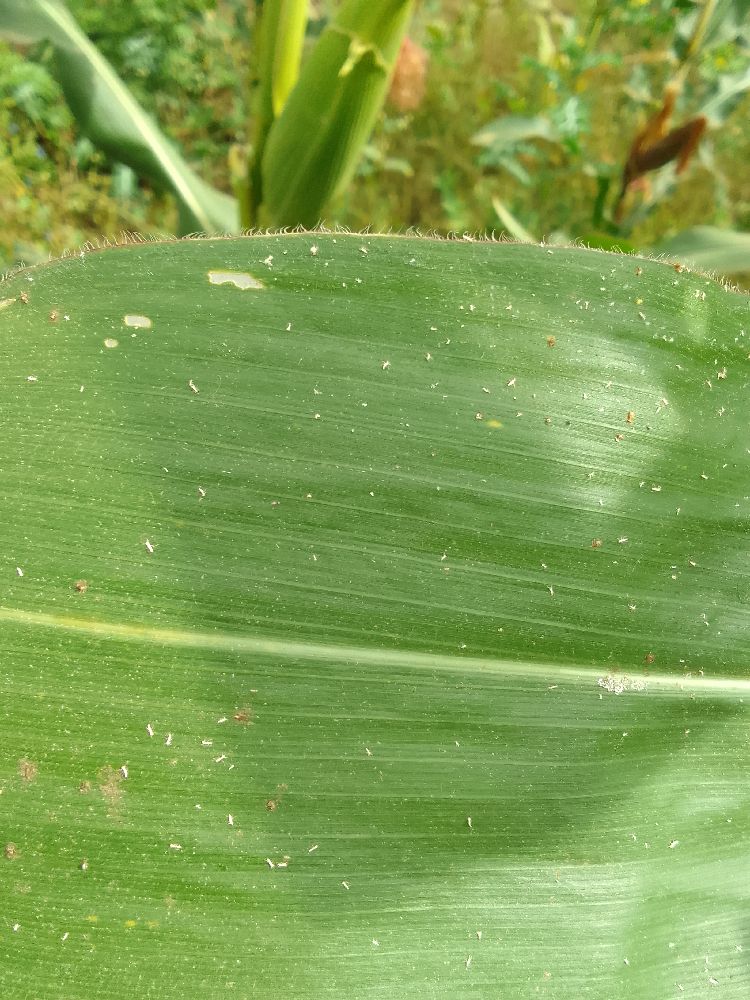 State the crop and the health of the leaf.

maize, healthy
